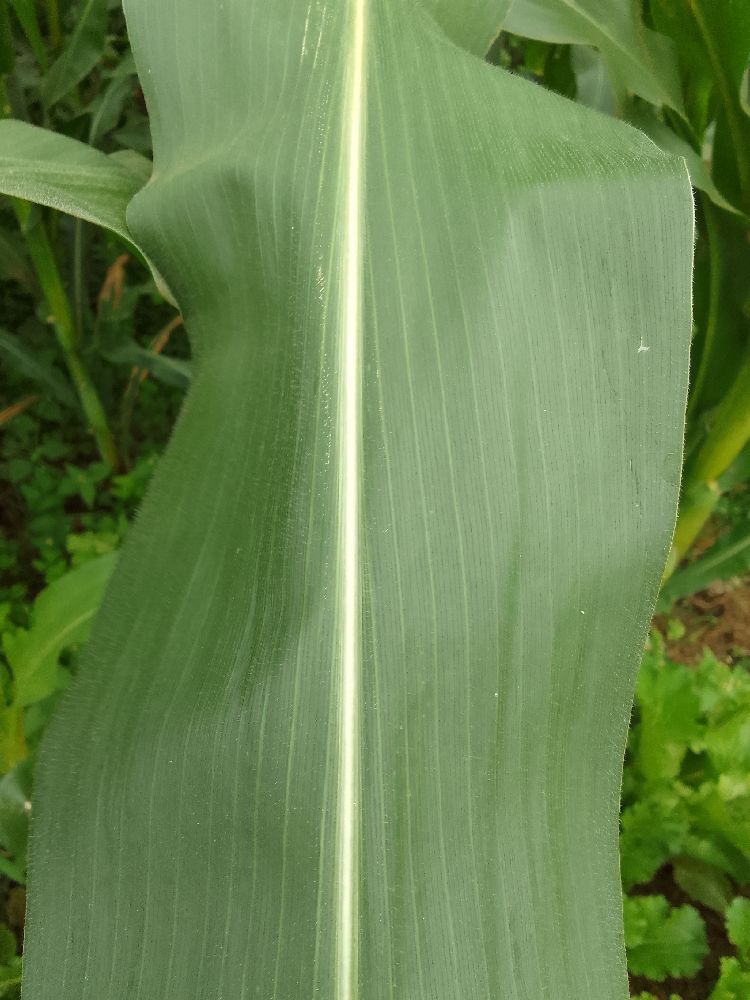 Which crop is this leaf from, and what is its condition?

maize, healthy
